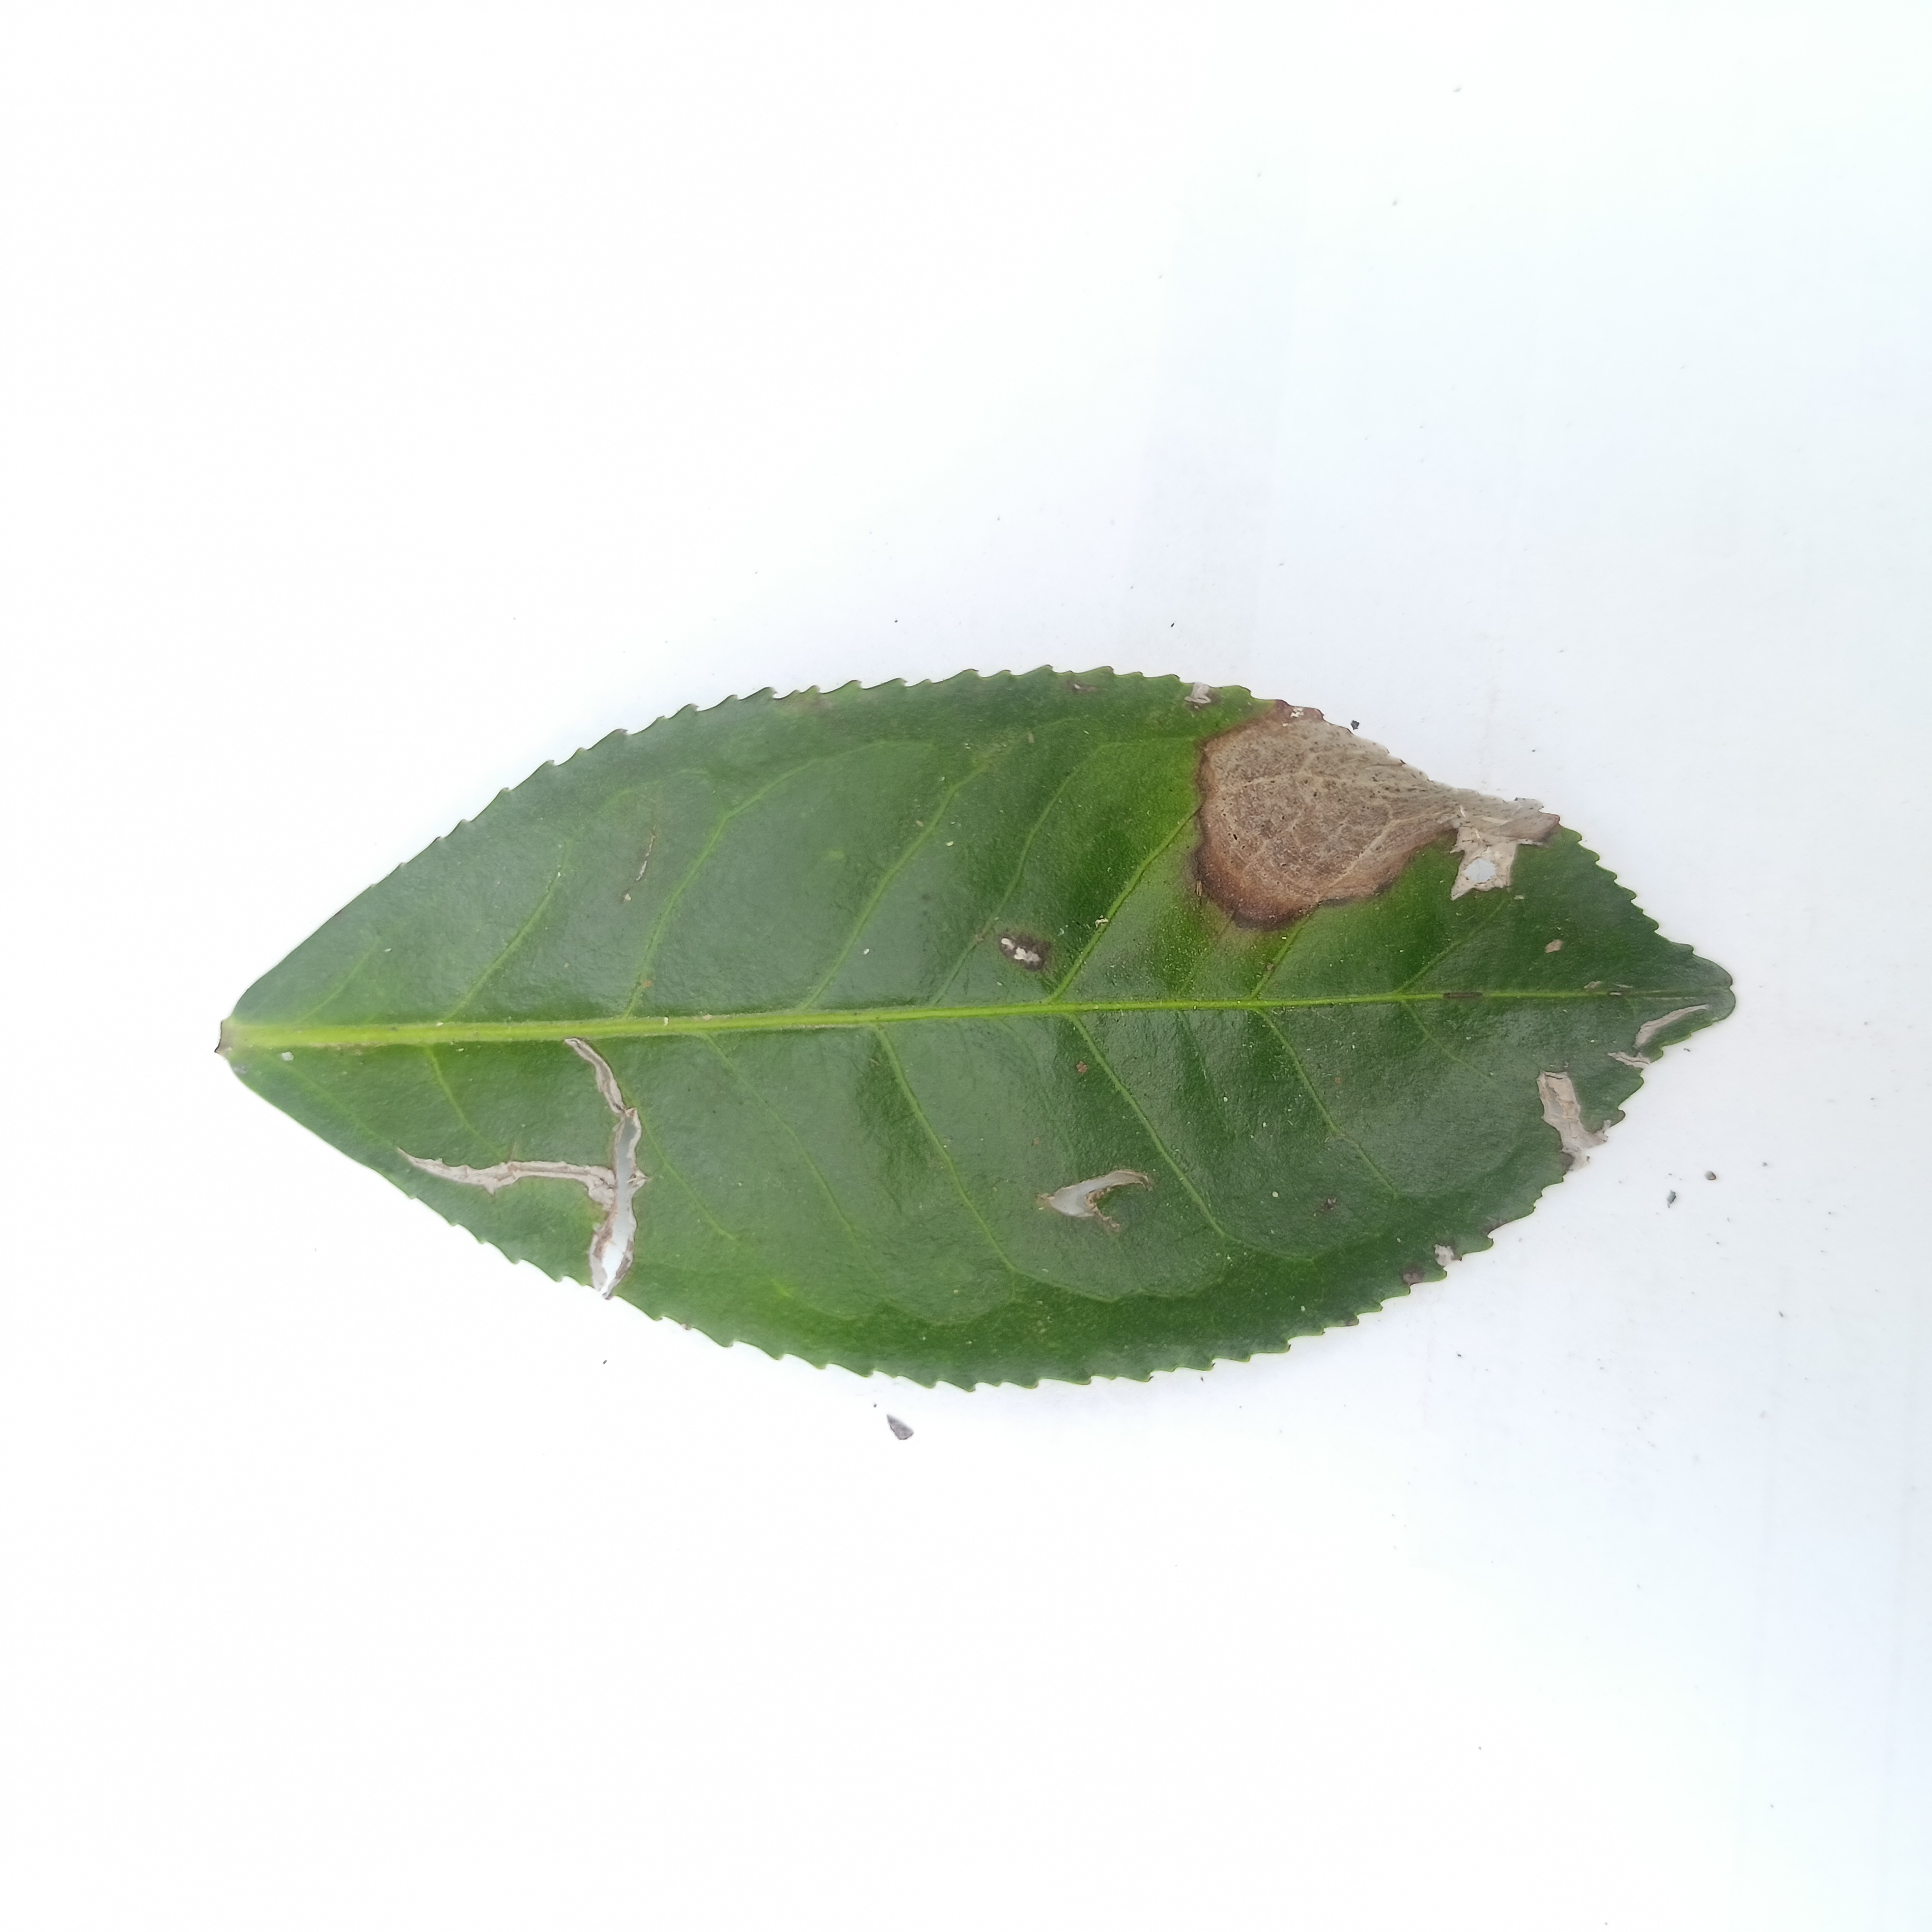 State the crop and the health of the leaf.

tea, brown blight
